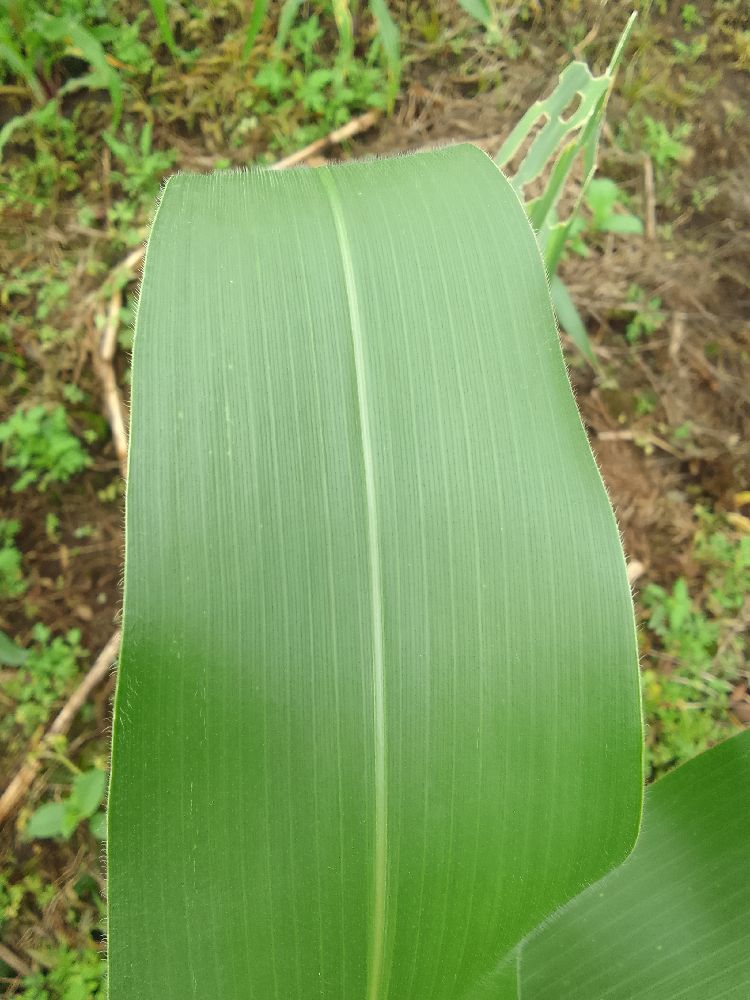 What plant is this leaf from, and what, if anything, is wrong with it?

maize, healthy
